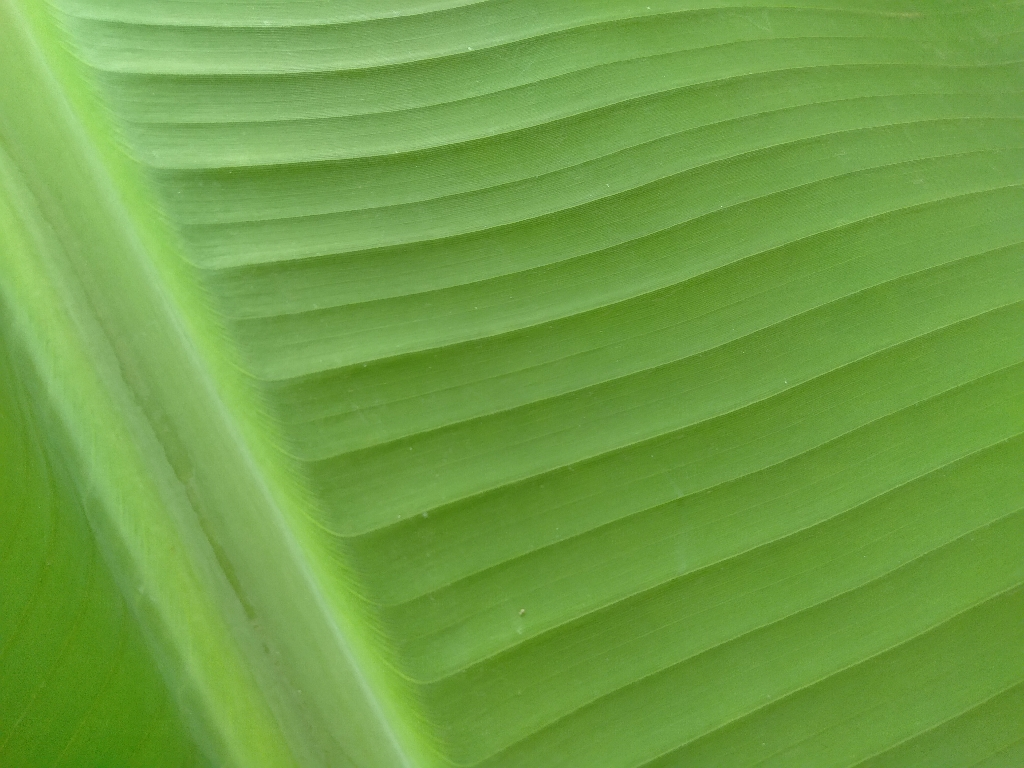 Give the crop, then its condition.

banana, healthy
